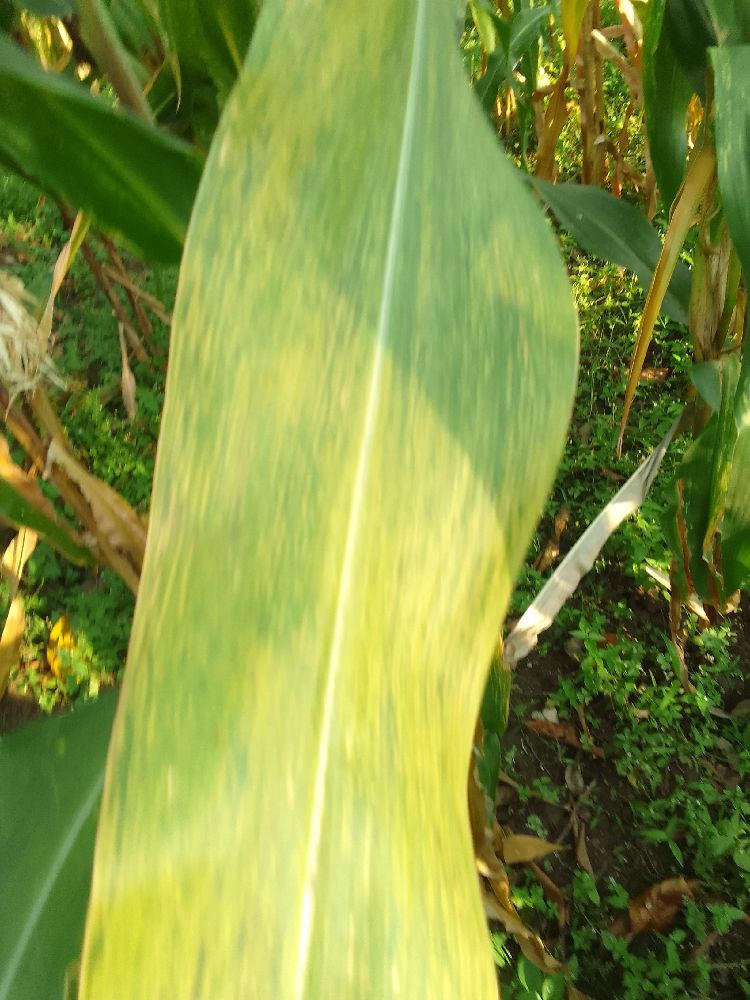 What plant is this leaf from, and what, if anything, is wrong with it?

maize, maize lethal necrosis
